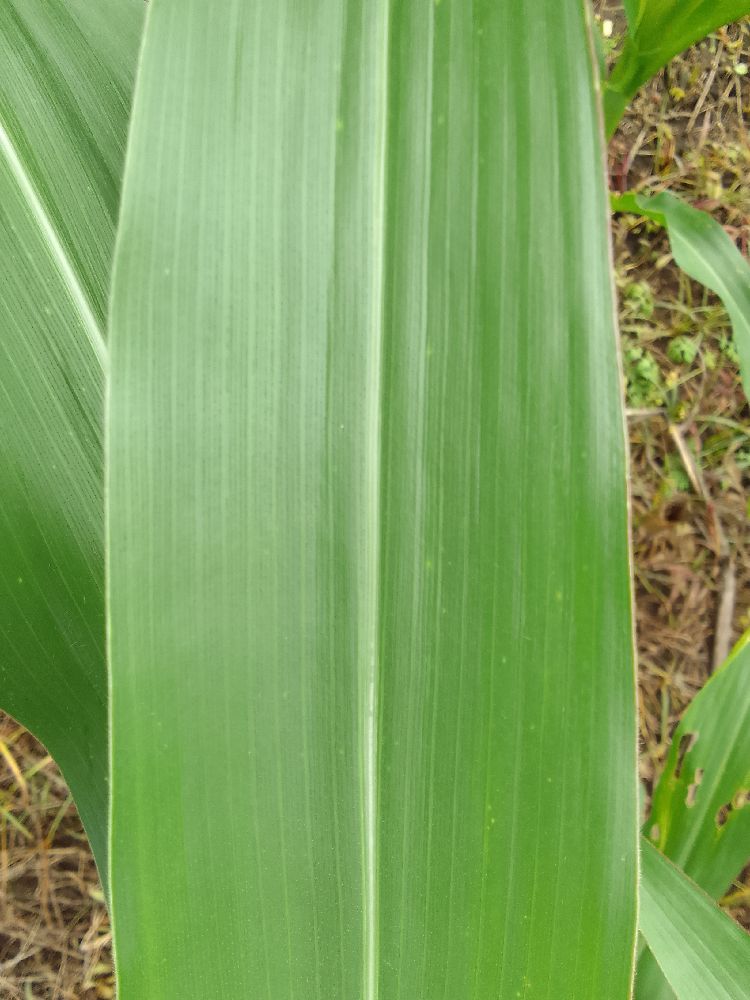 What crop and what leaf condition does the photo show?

maize, healthy
